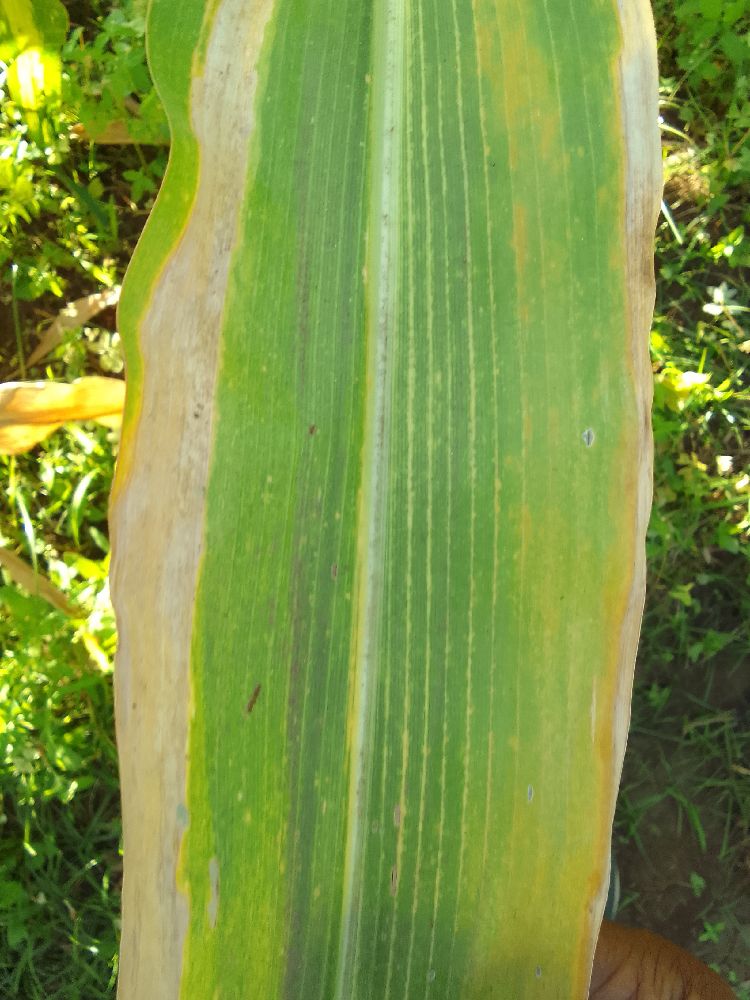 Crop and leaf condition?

maize, maize lethal necrosis
